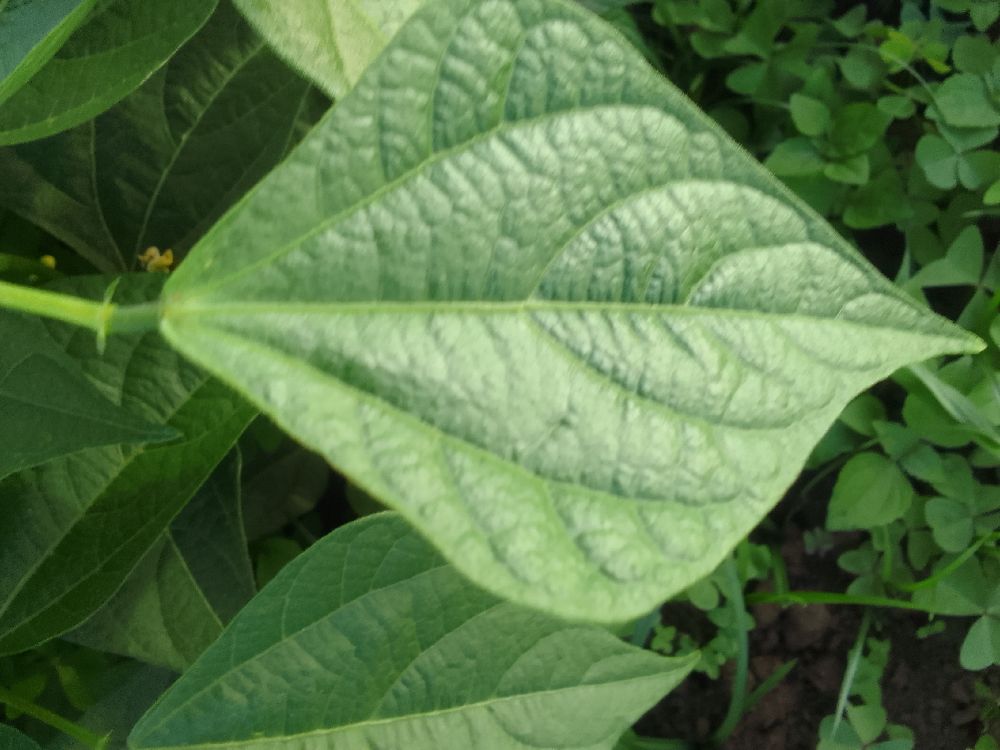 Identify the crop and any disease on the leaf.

common bean, healthy
